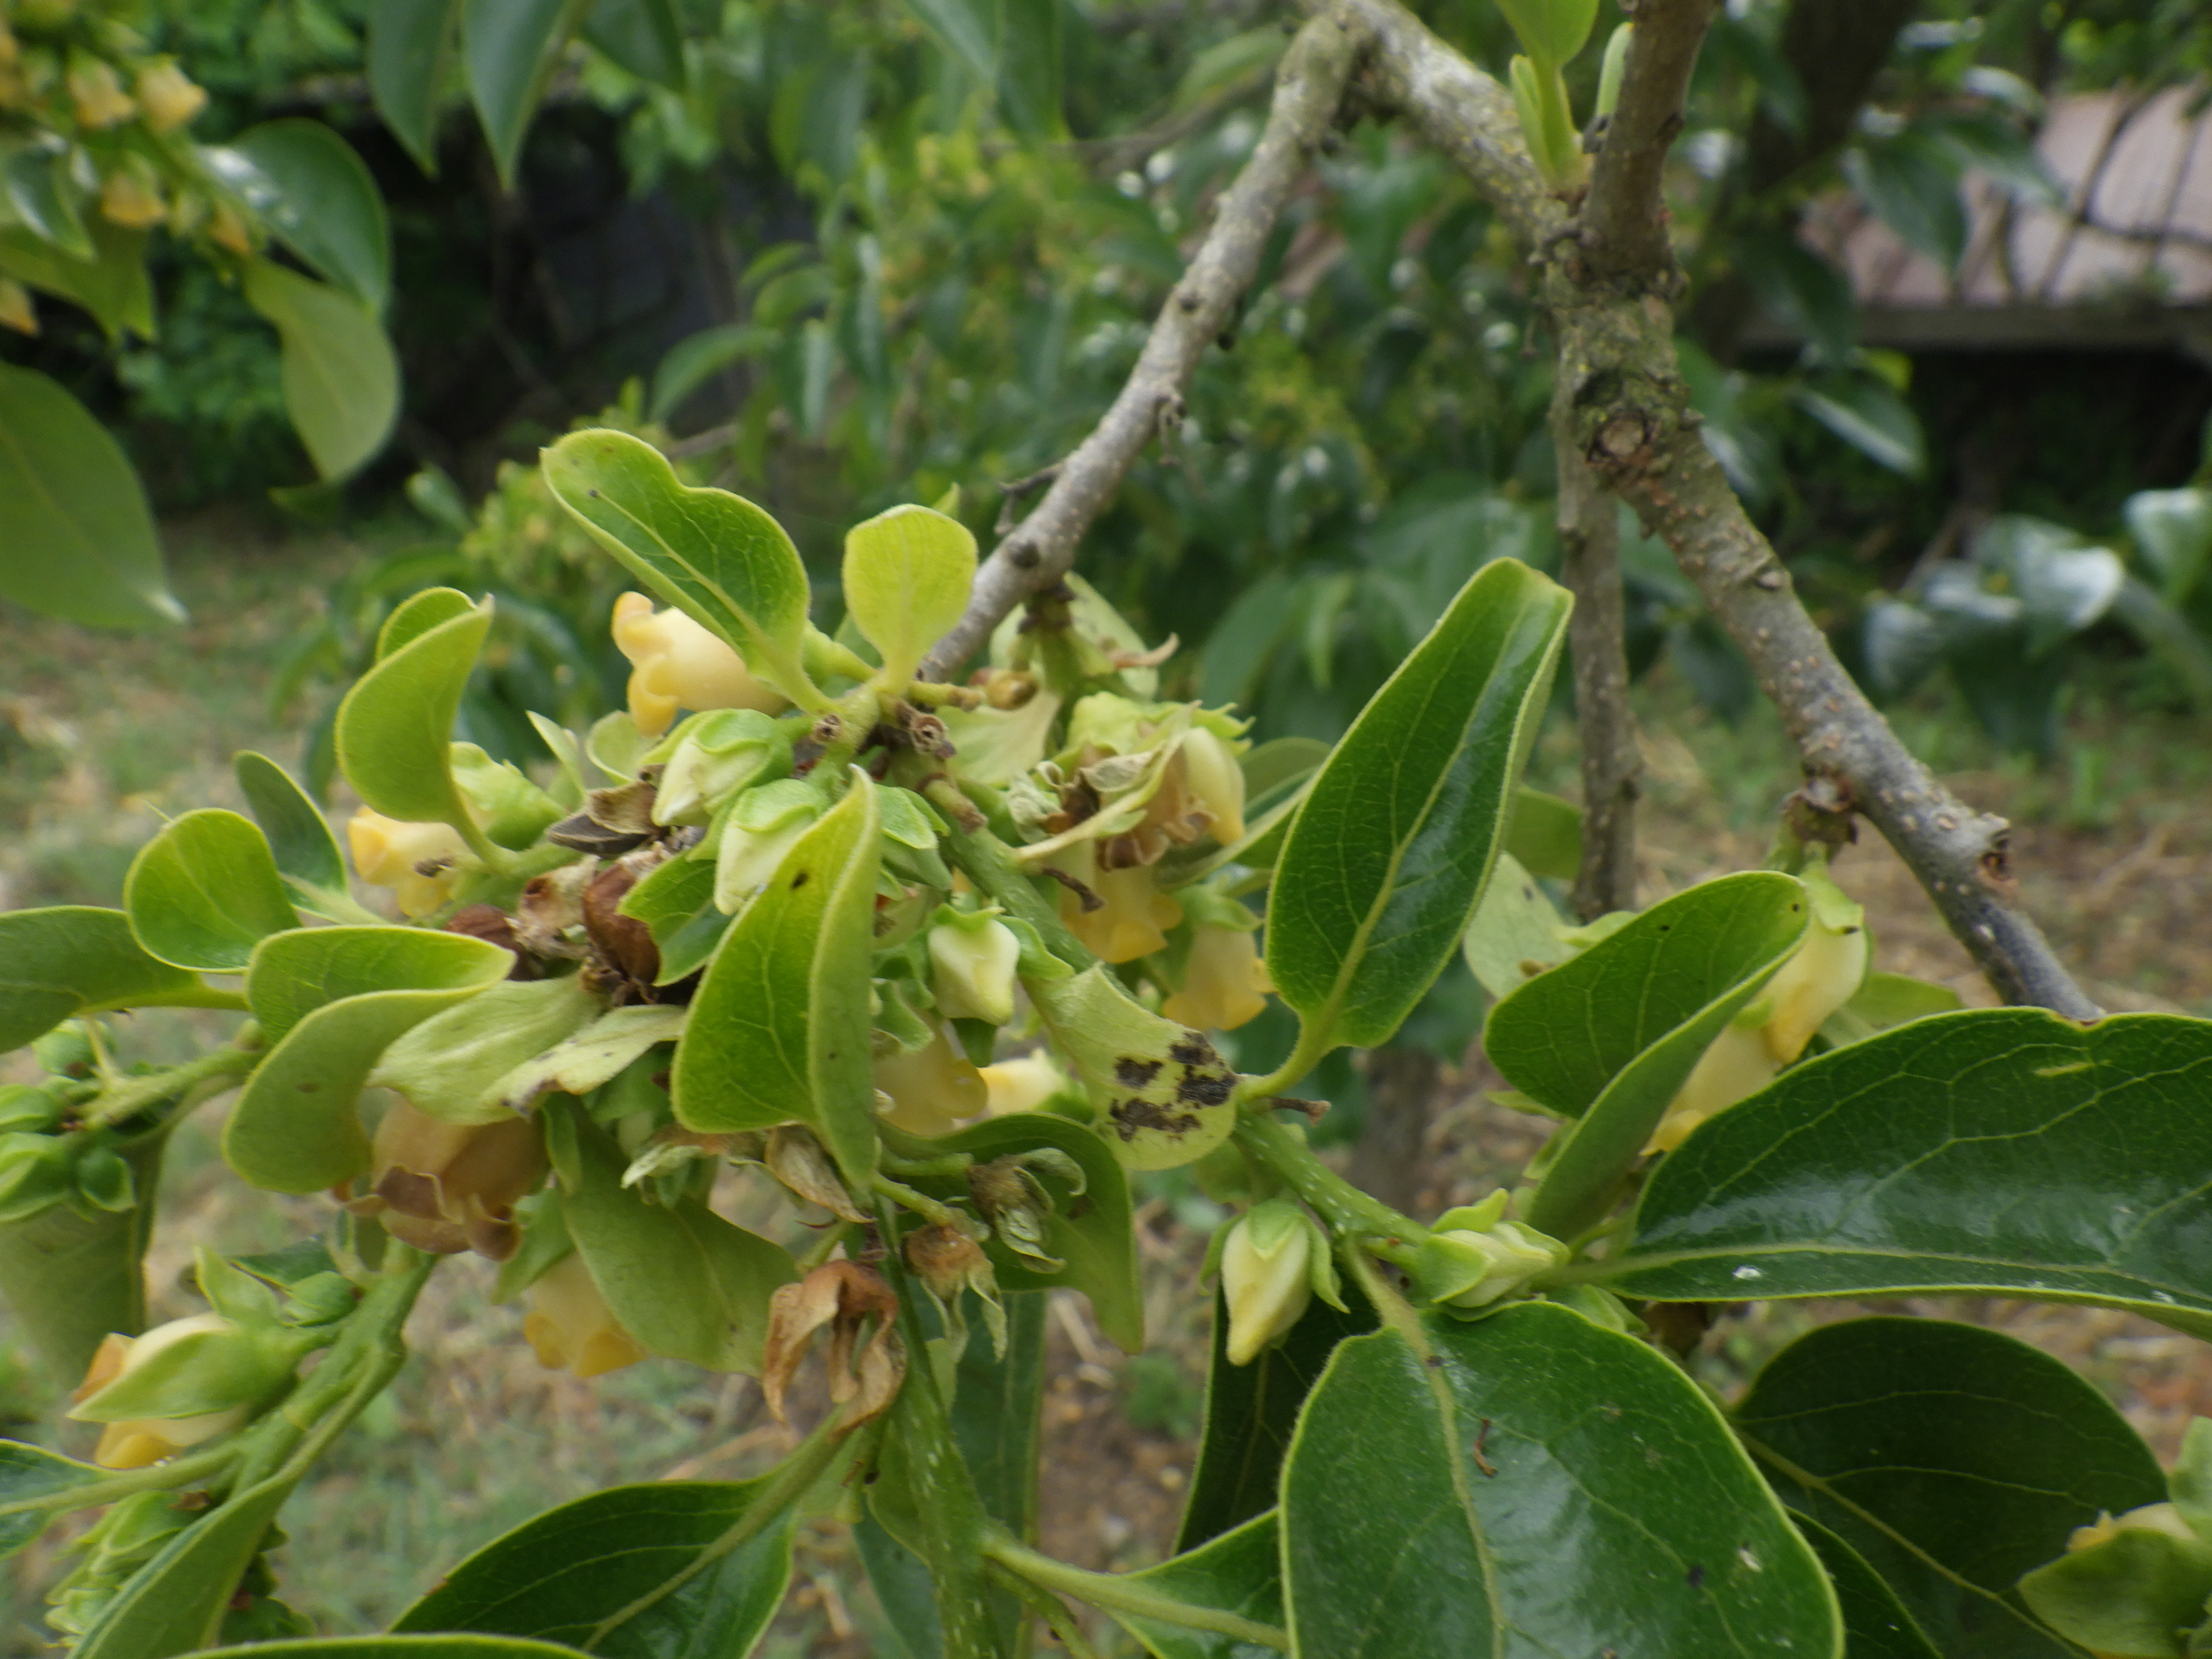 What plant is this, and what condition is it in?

persimmon, anthracnose, phytophagous
